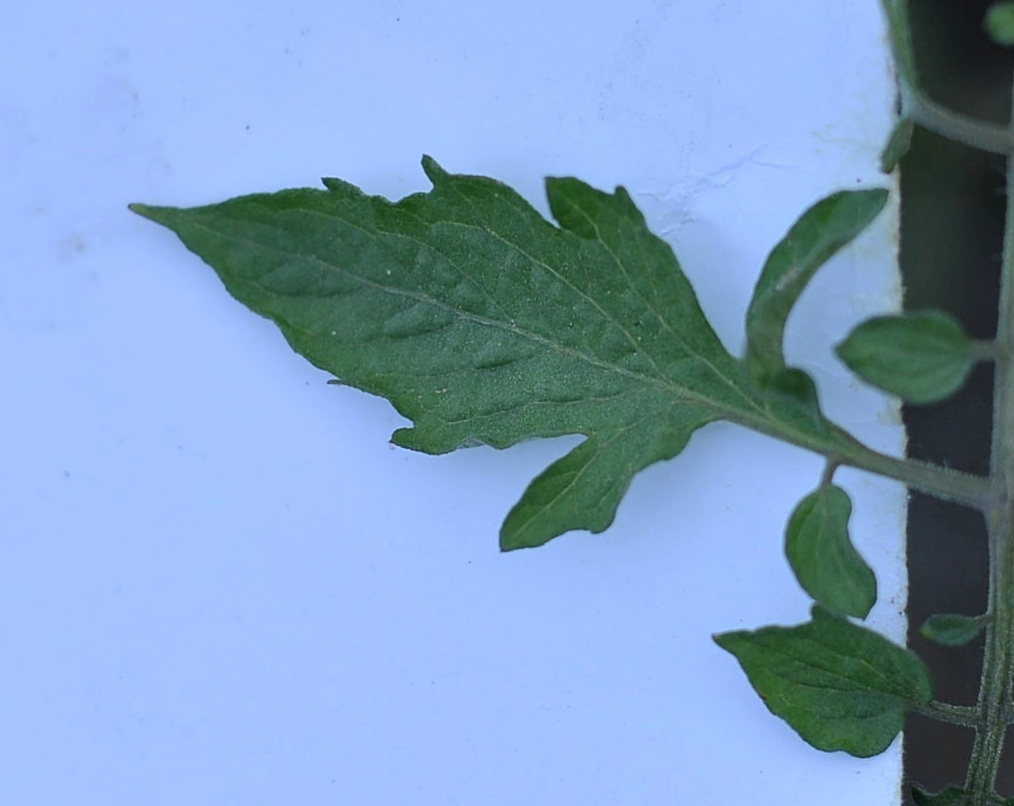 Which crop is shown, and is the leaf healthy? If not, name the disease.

tomato, healthy
